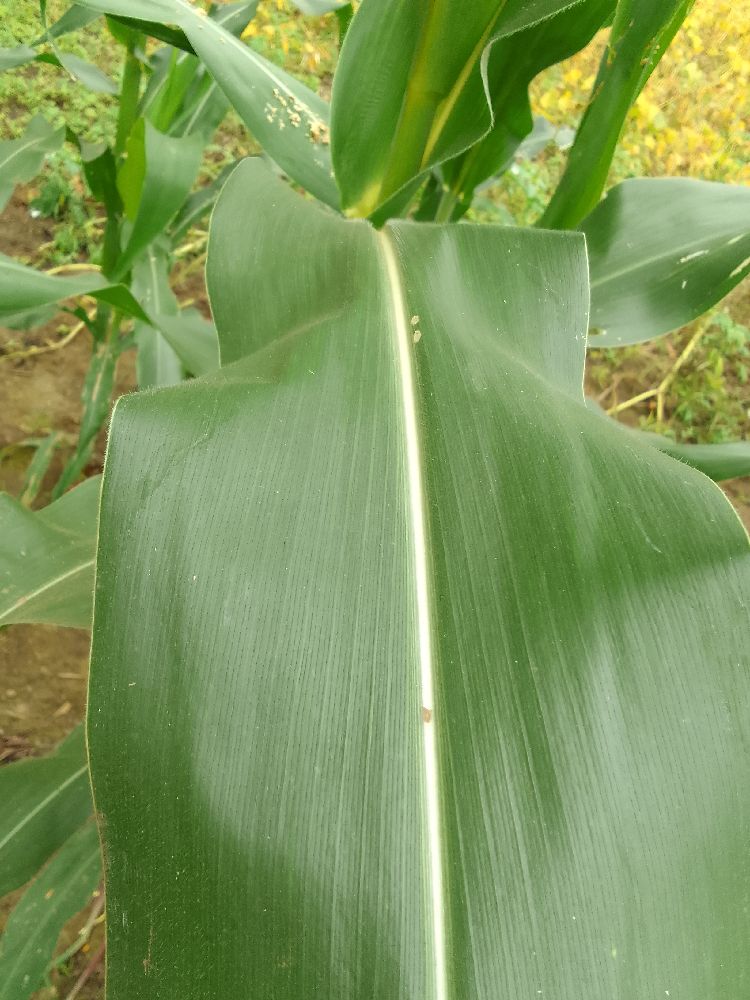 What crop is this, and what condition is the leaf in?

maize, healthy
